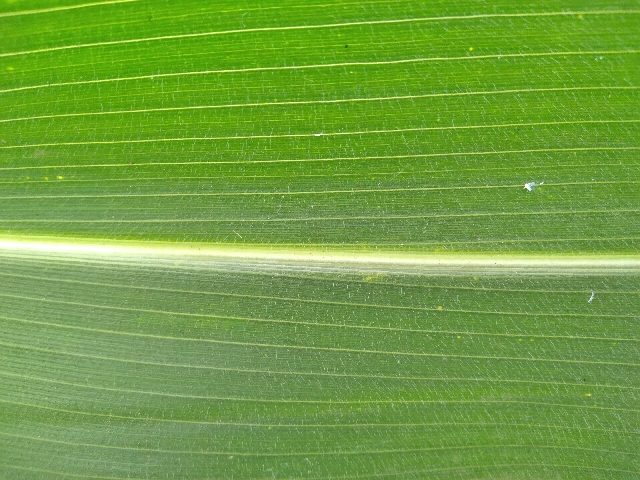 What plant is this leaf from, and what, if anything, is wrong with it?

maize, healthy
